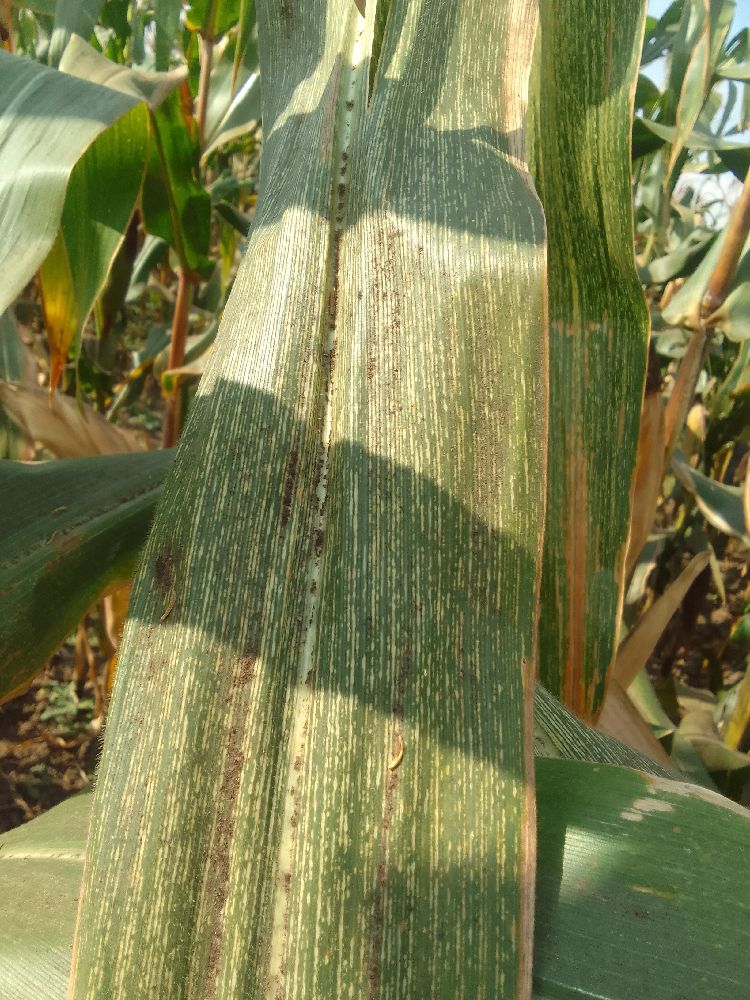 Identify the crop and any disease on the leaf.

maize, maize streak virus
